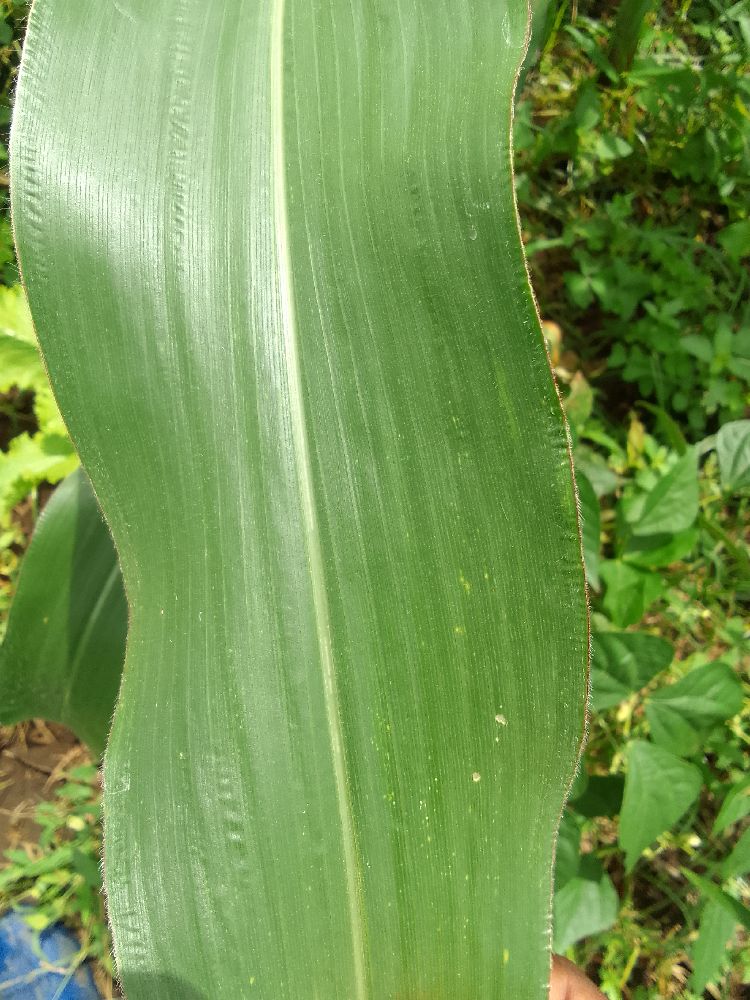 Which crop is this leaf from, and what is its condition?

maize, healthy
